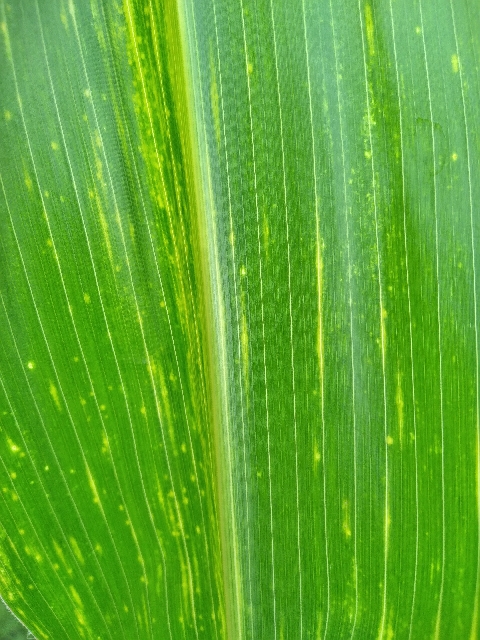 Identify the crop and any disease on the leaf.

maize, maize lethal necrosis
